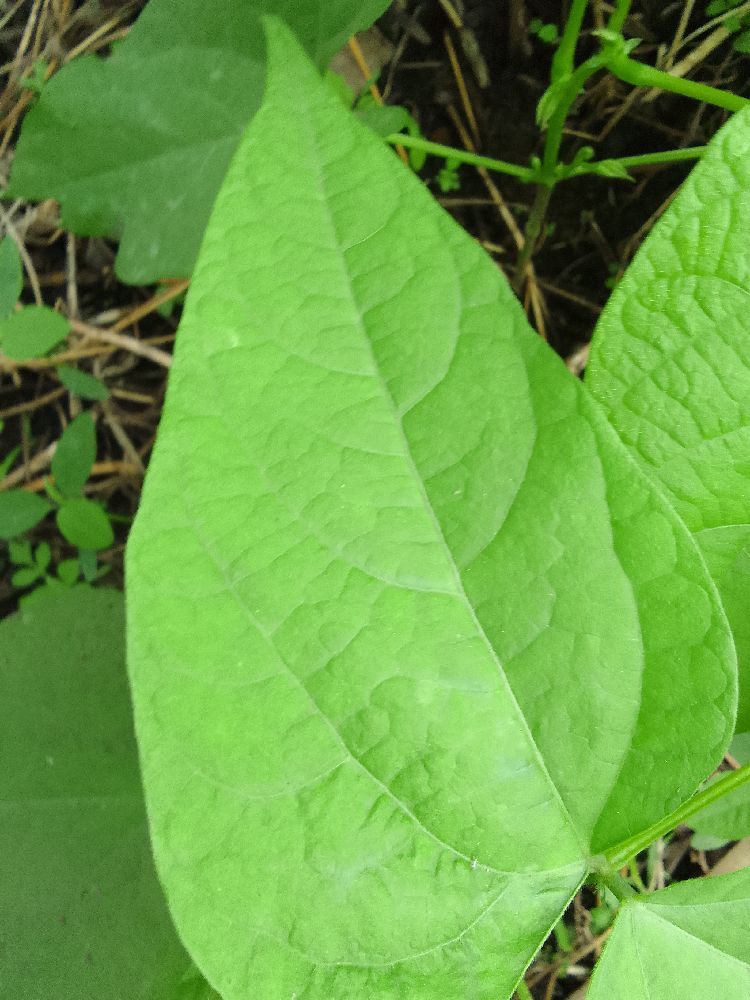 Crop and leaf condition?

common bean, healthy
